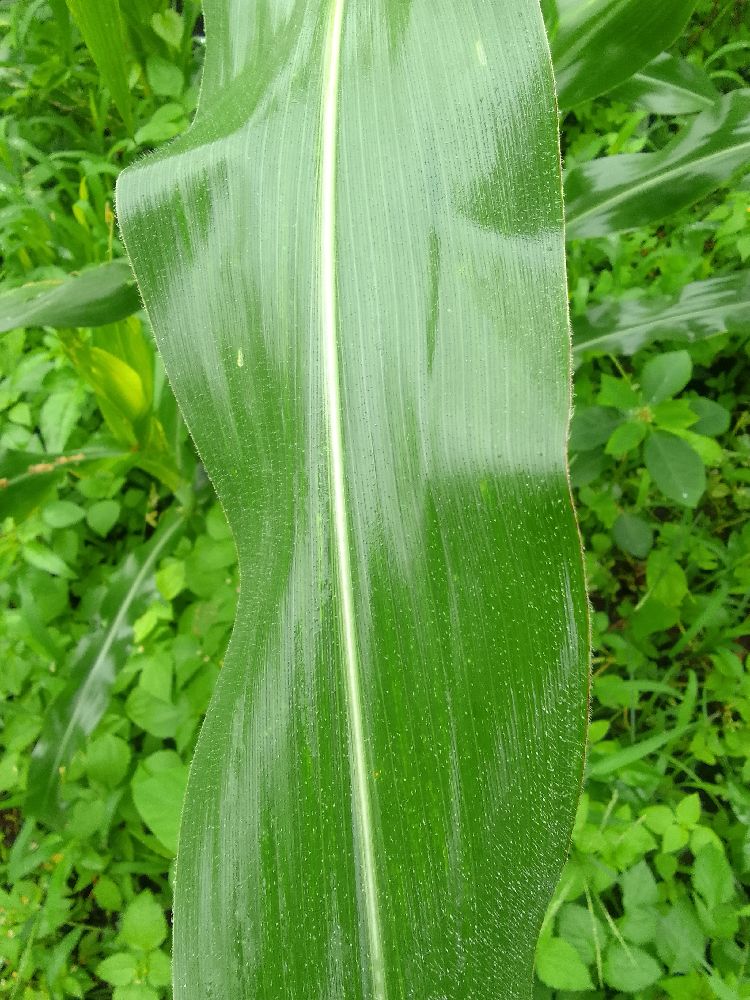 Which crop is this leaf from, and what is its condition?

maize, healthy
